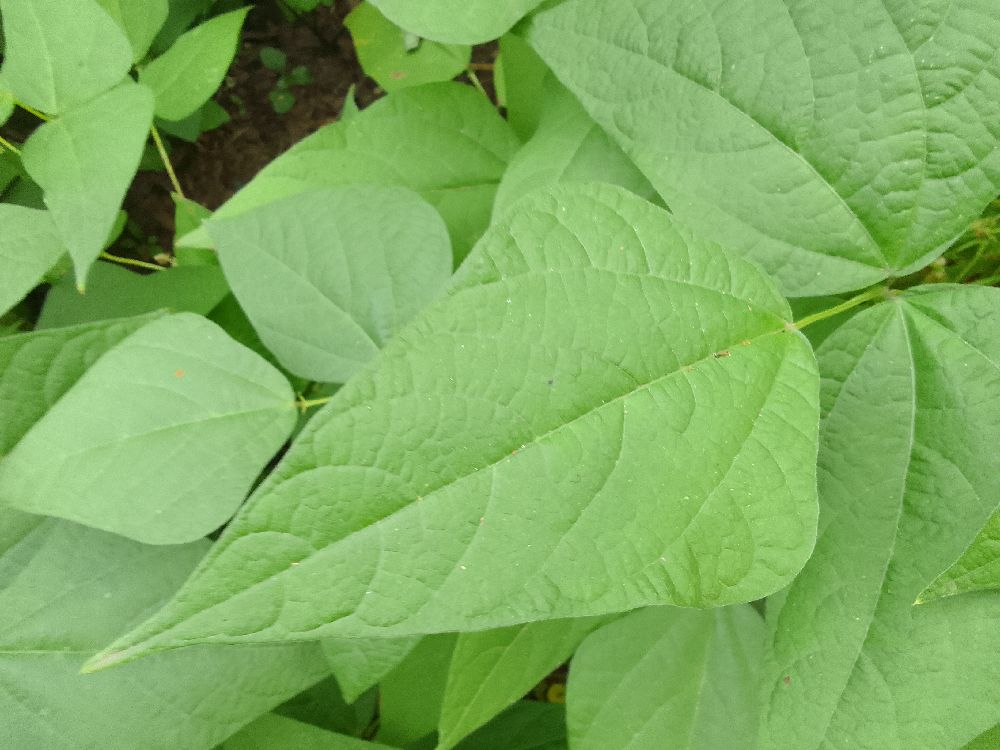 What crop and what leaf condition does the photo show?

common bean, healthy
